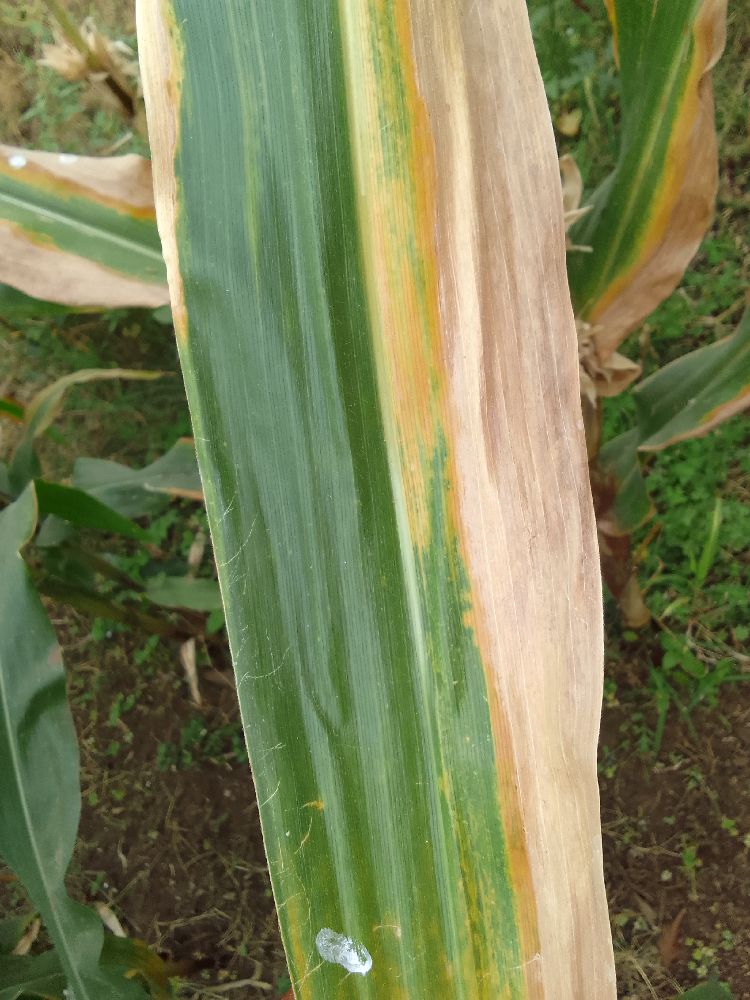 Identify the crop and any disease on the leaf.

maize, maize lethal necrosis
